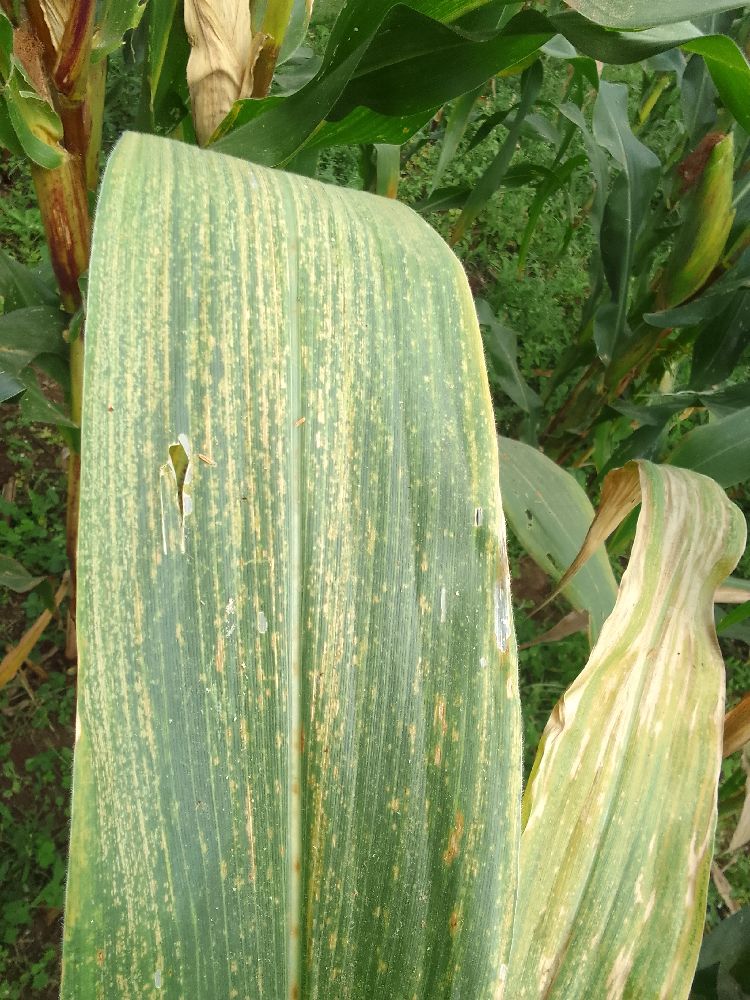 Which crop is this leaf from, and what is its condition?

maize, maize lethal necrosis
